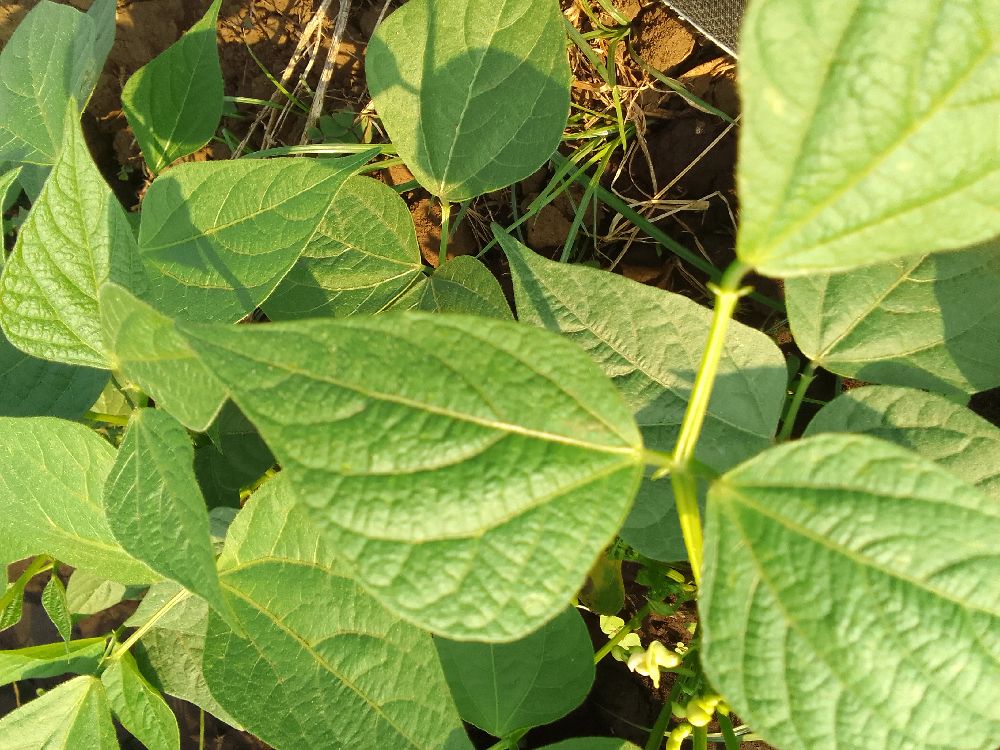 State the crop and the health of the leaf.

common bean, healthy
